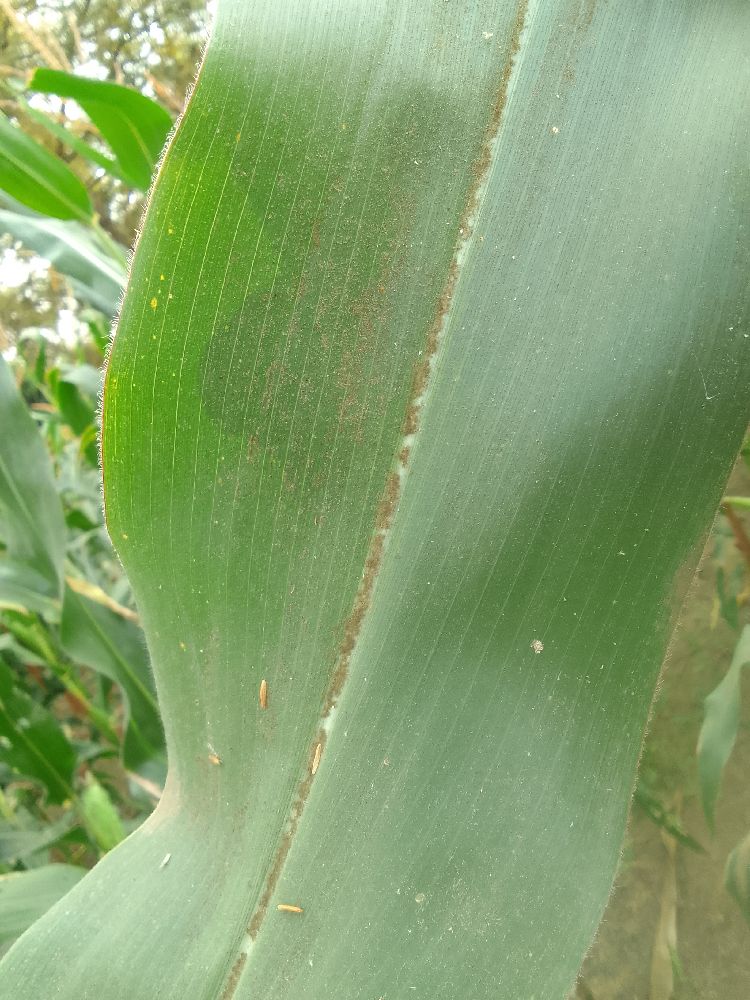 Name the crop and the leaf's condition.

maize, healthy
